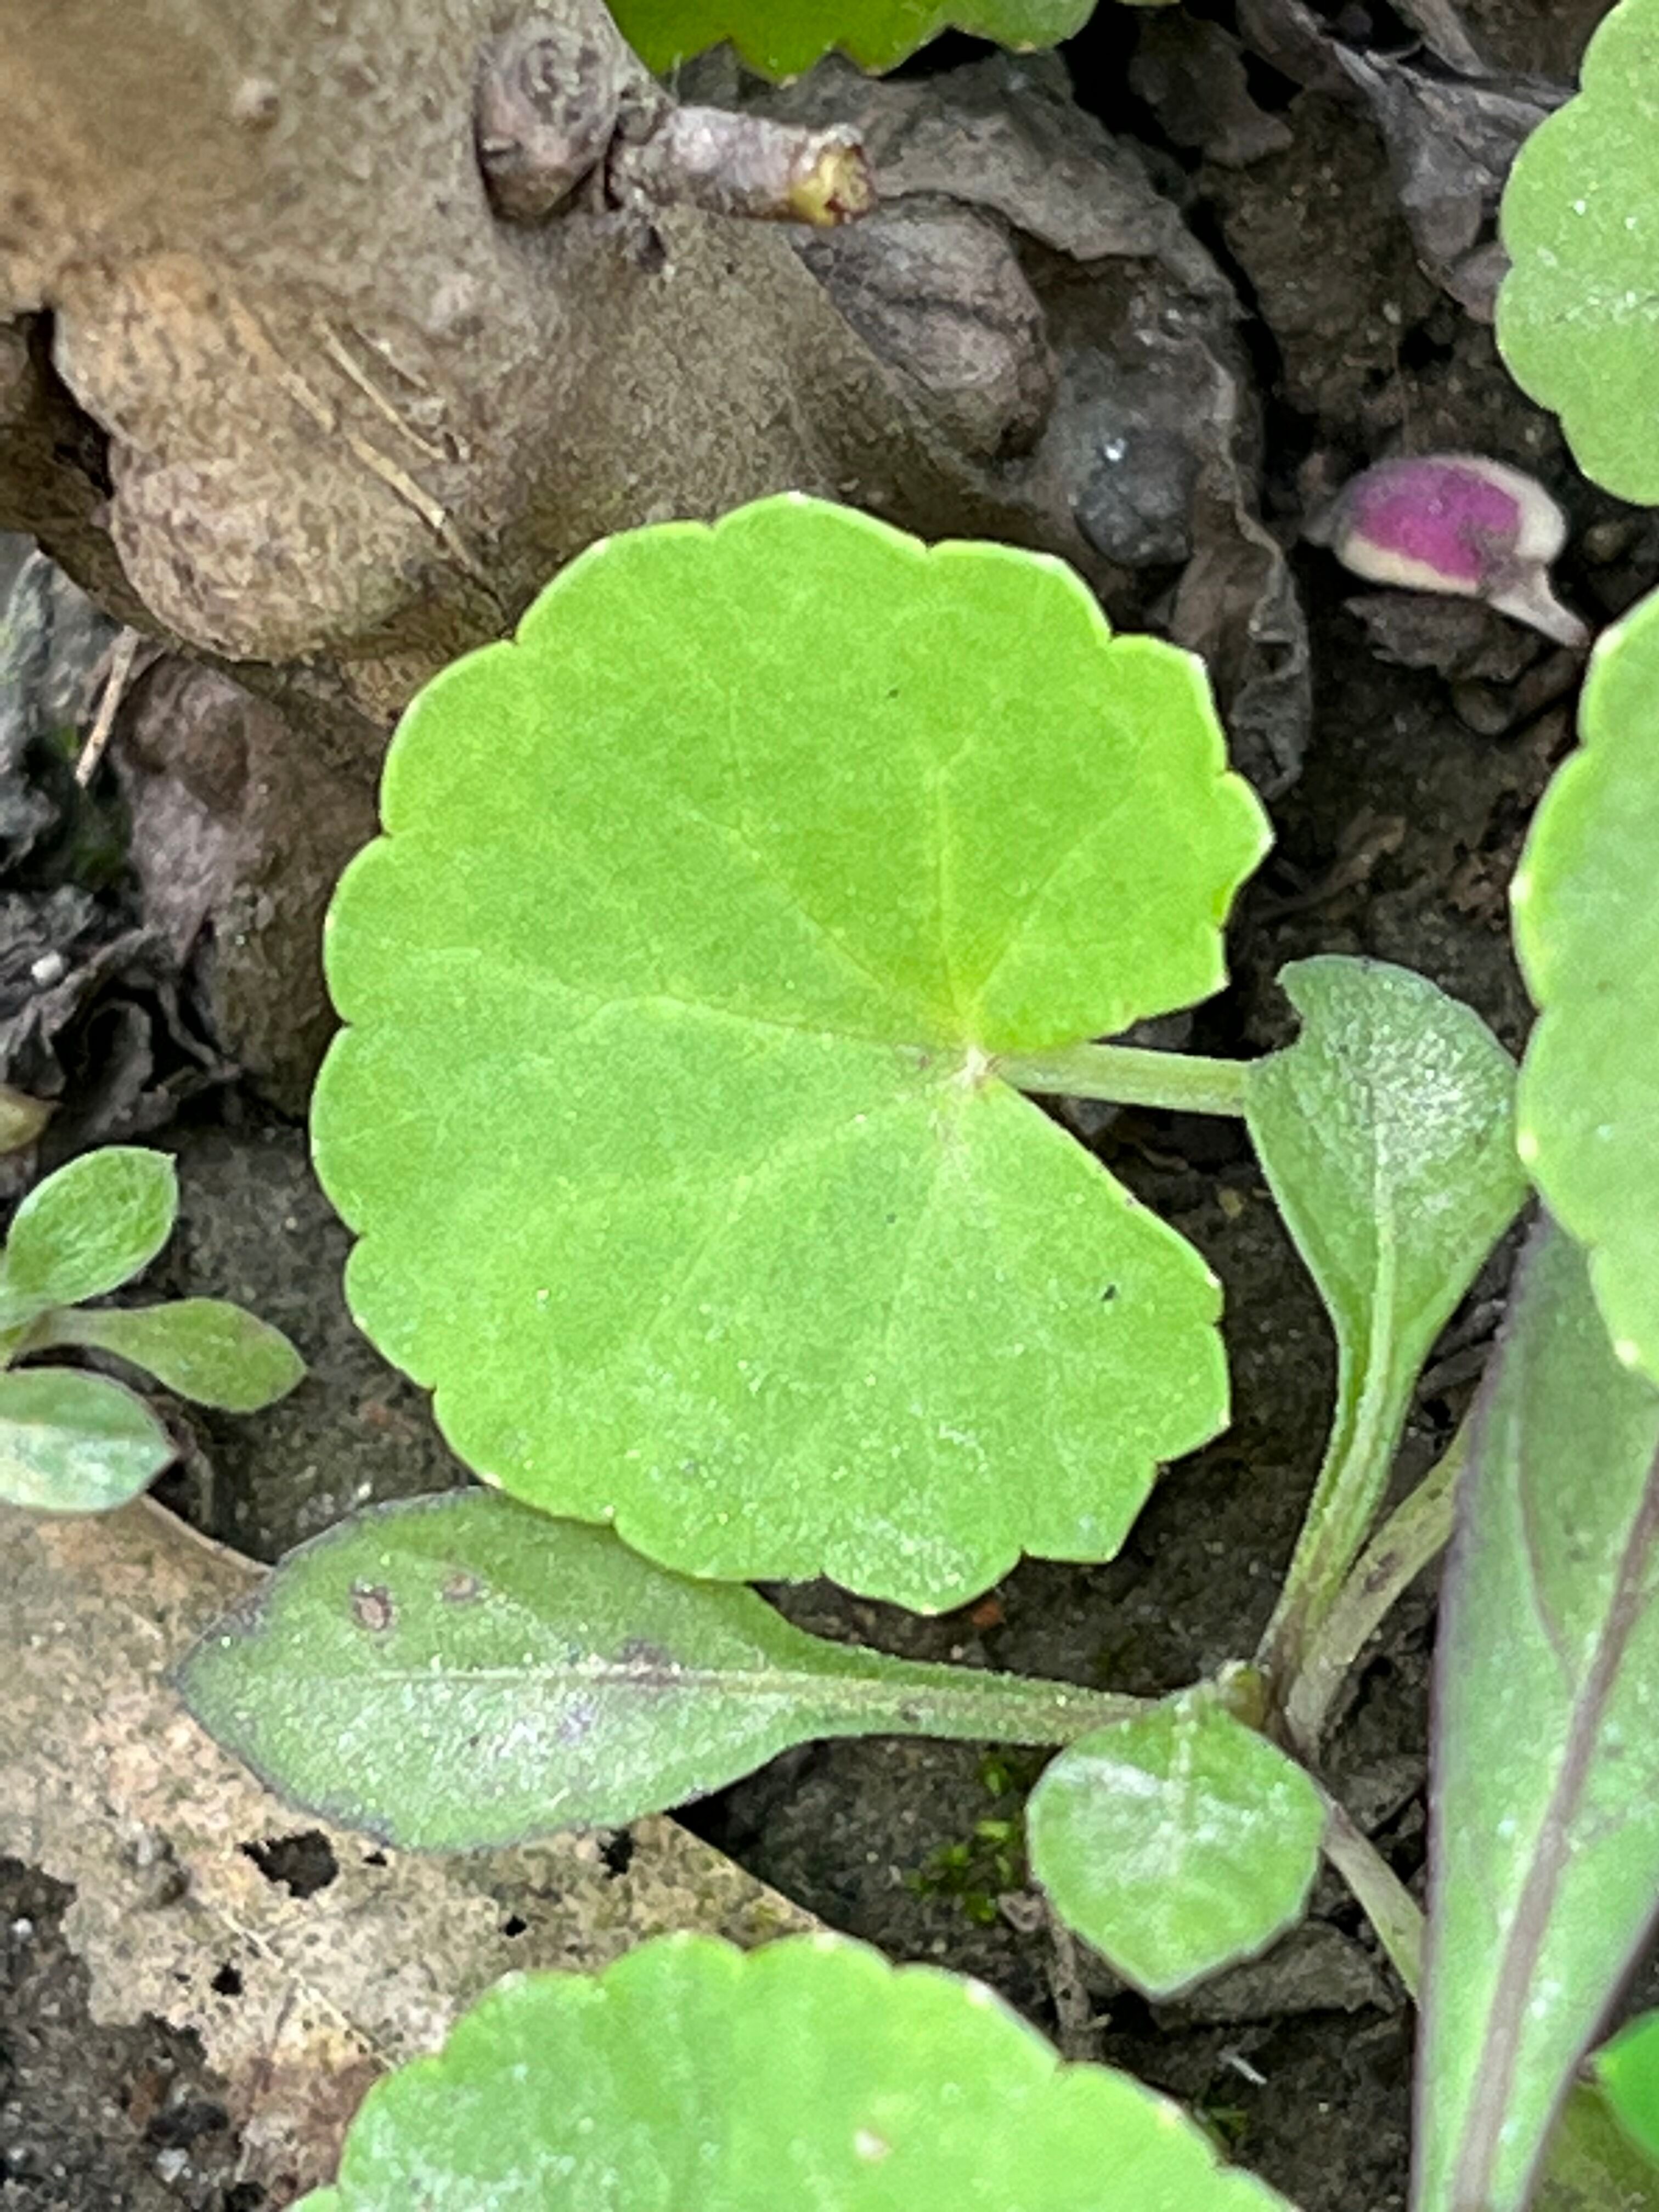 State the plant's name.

thankuni
